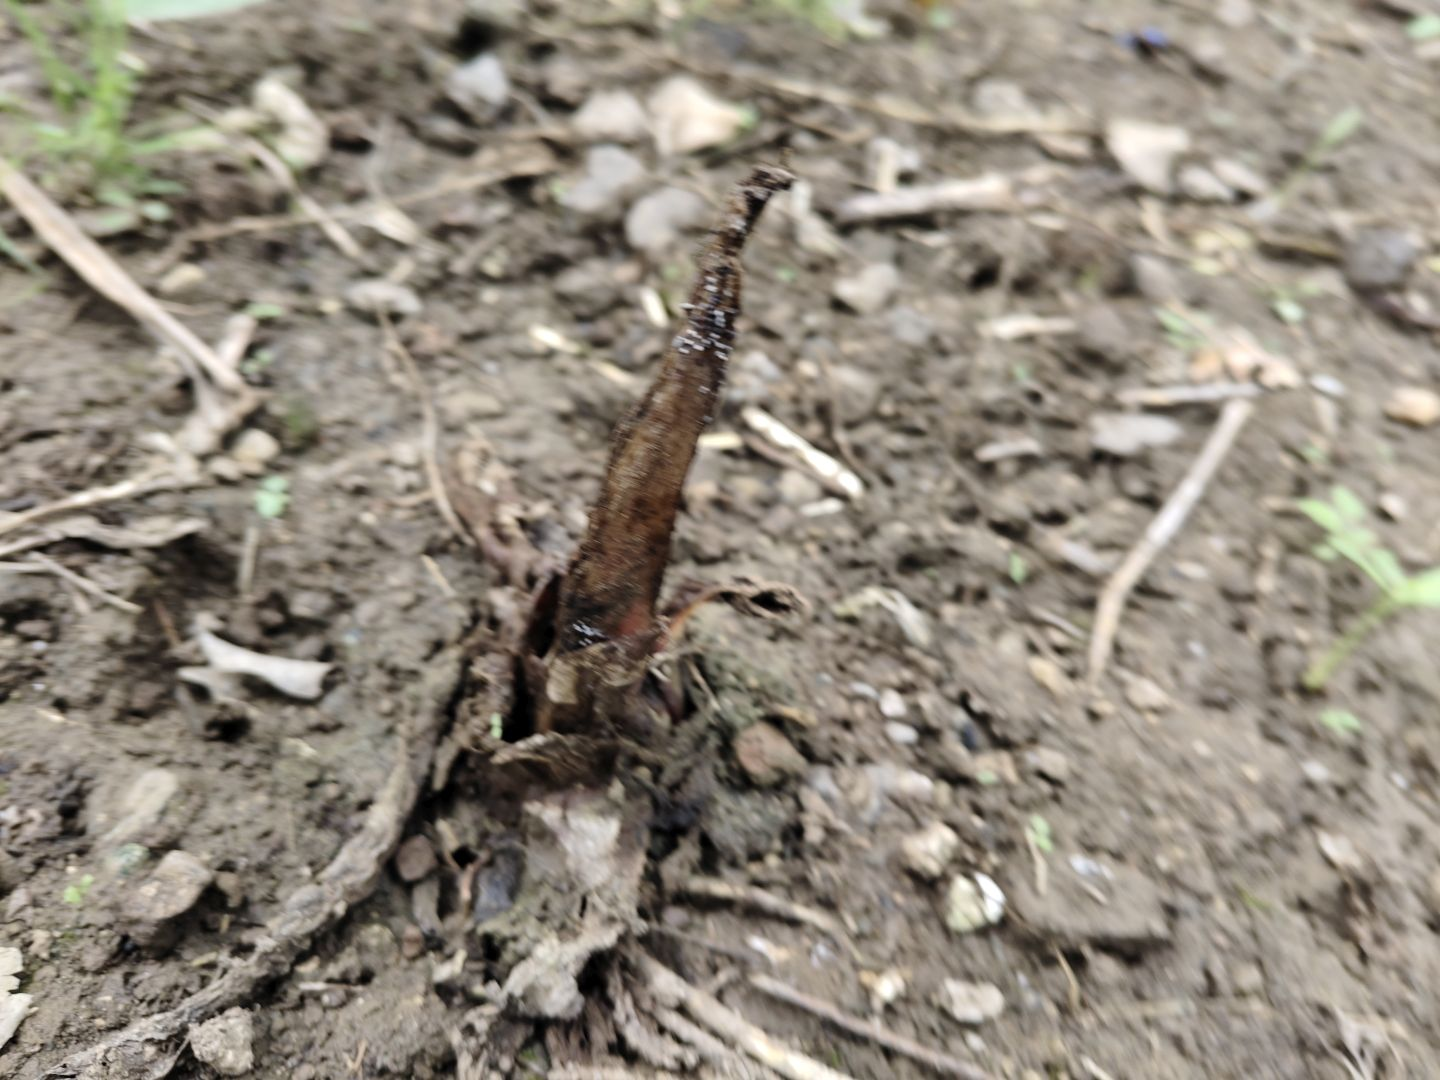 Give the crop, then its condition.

taro, root rot
